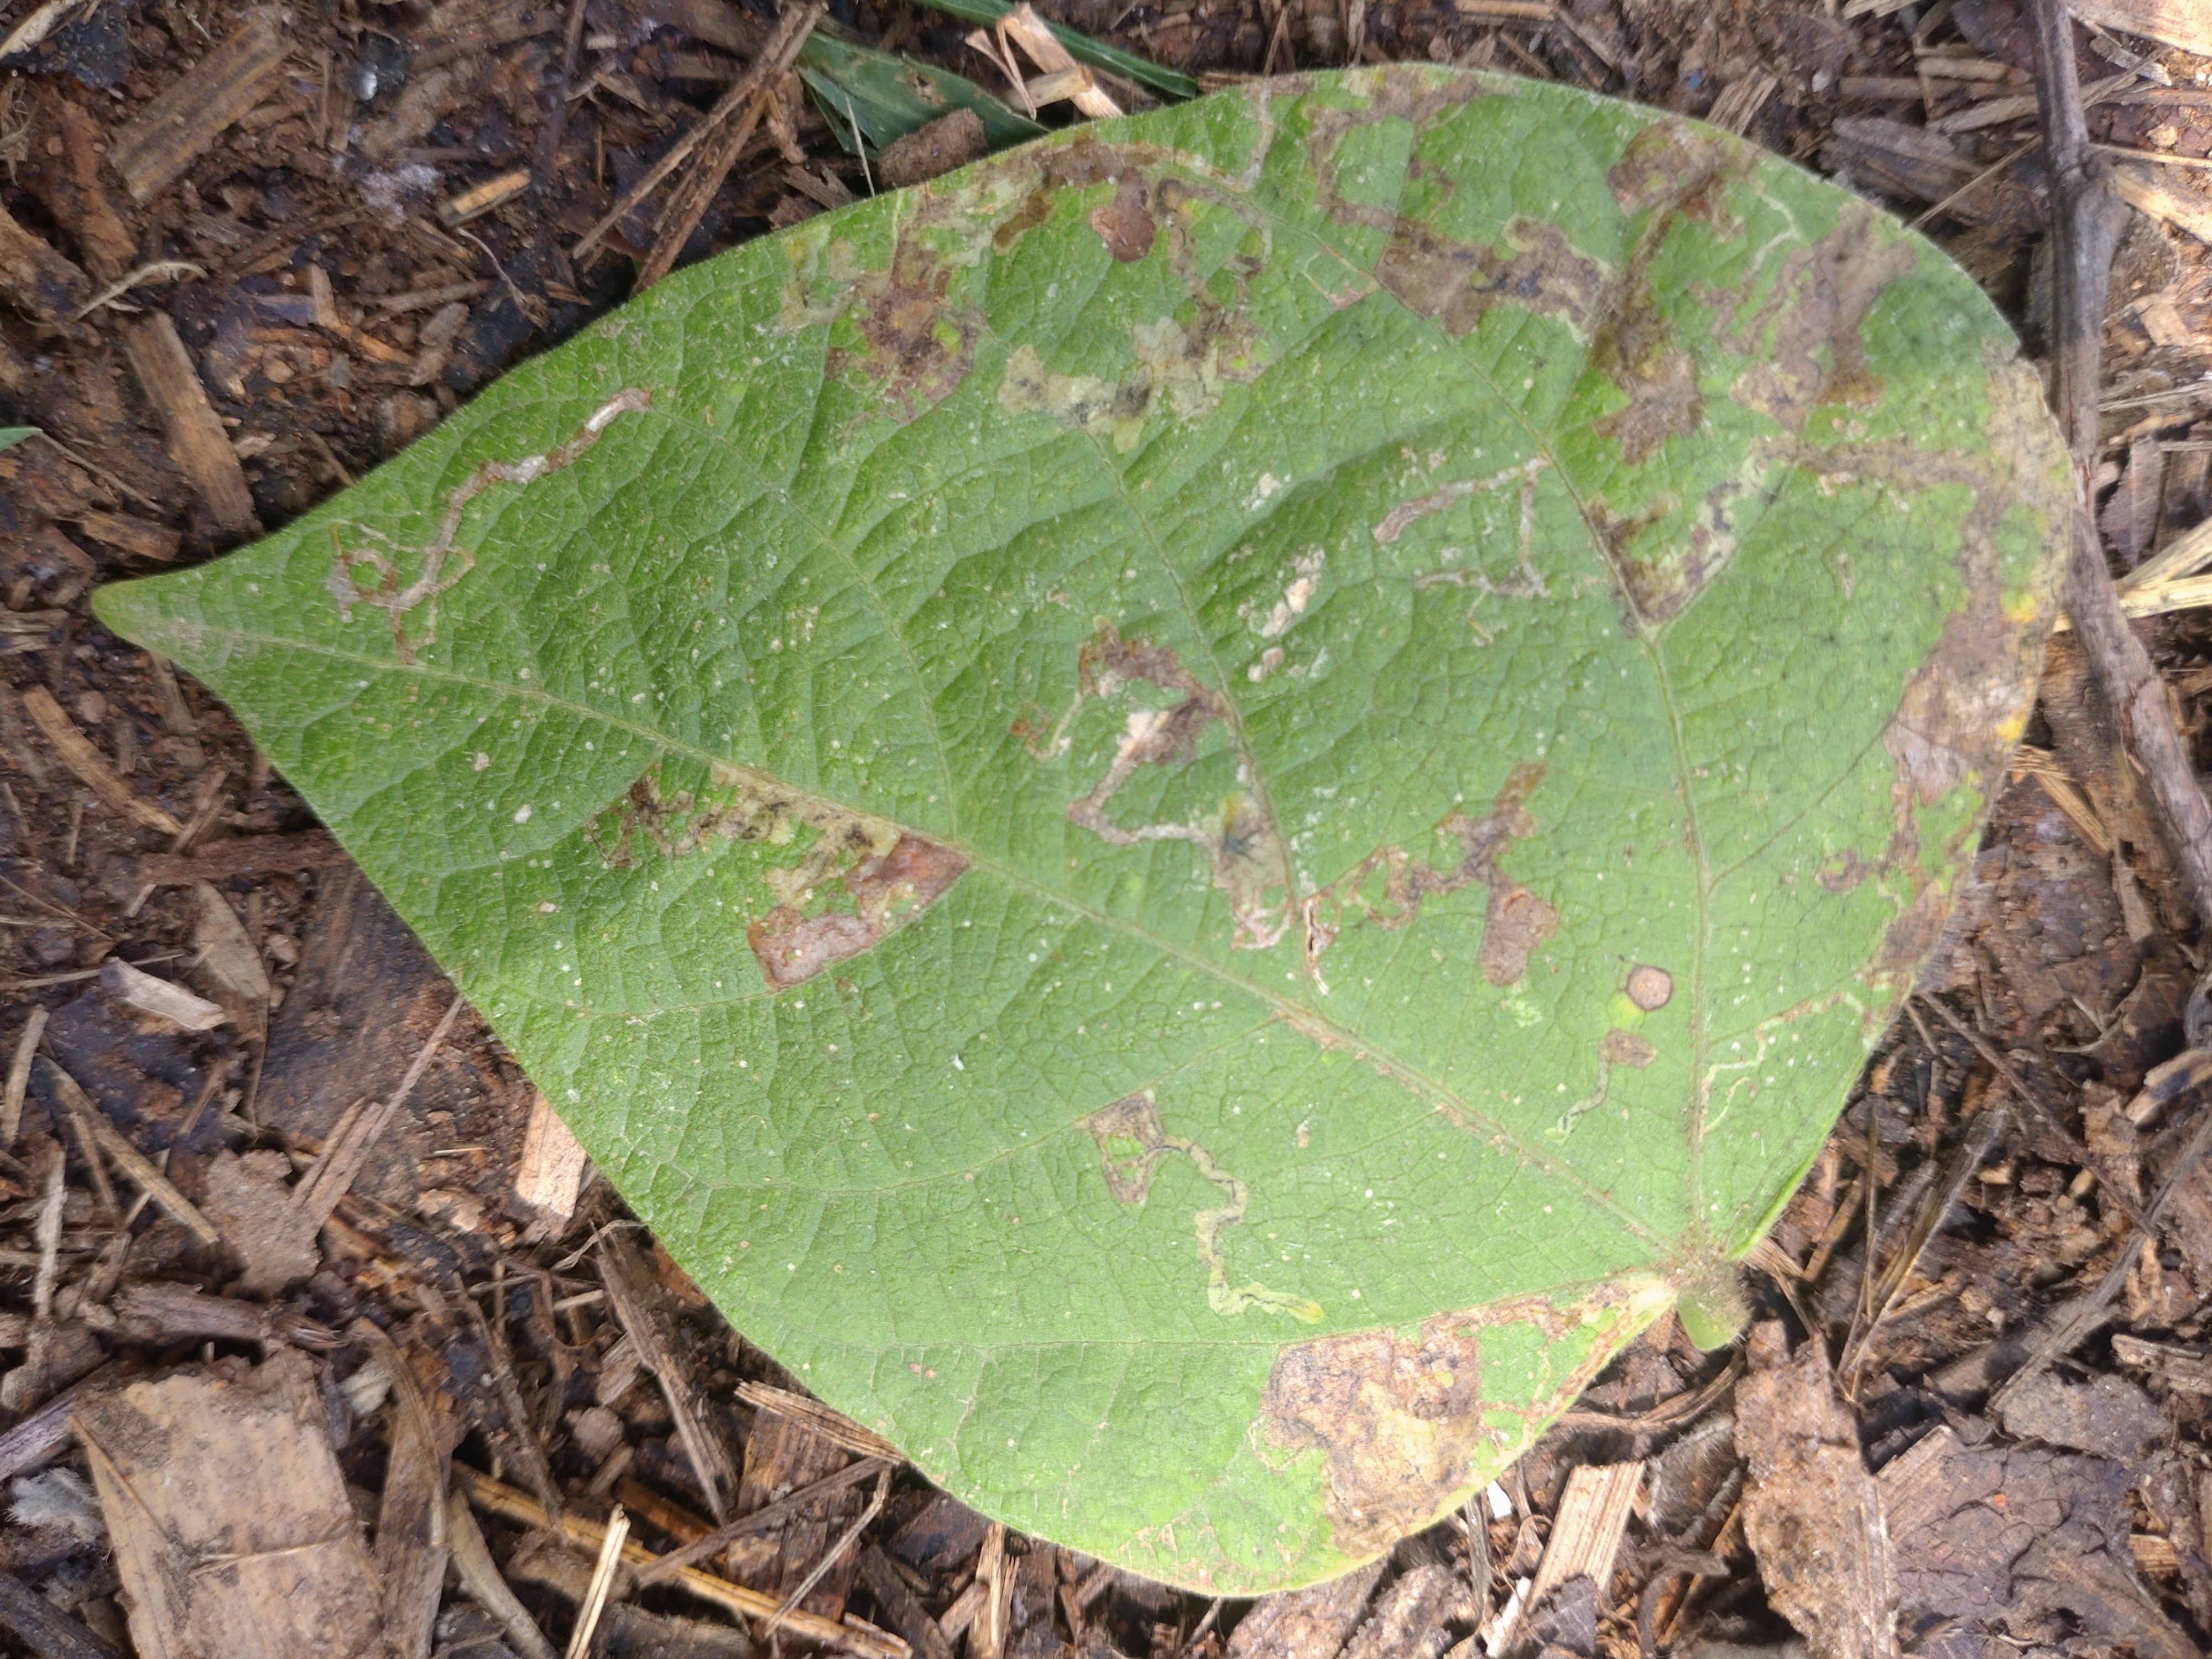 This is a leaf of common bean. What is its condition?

anthracnose
